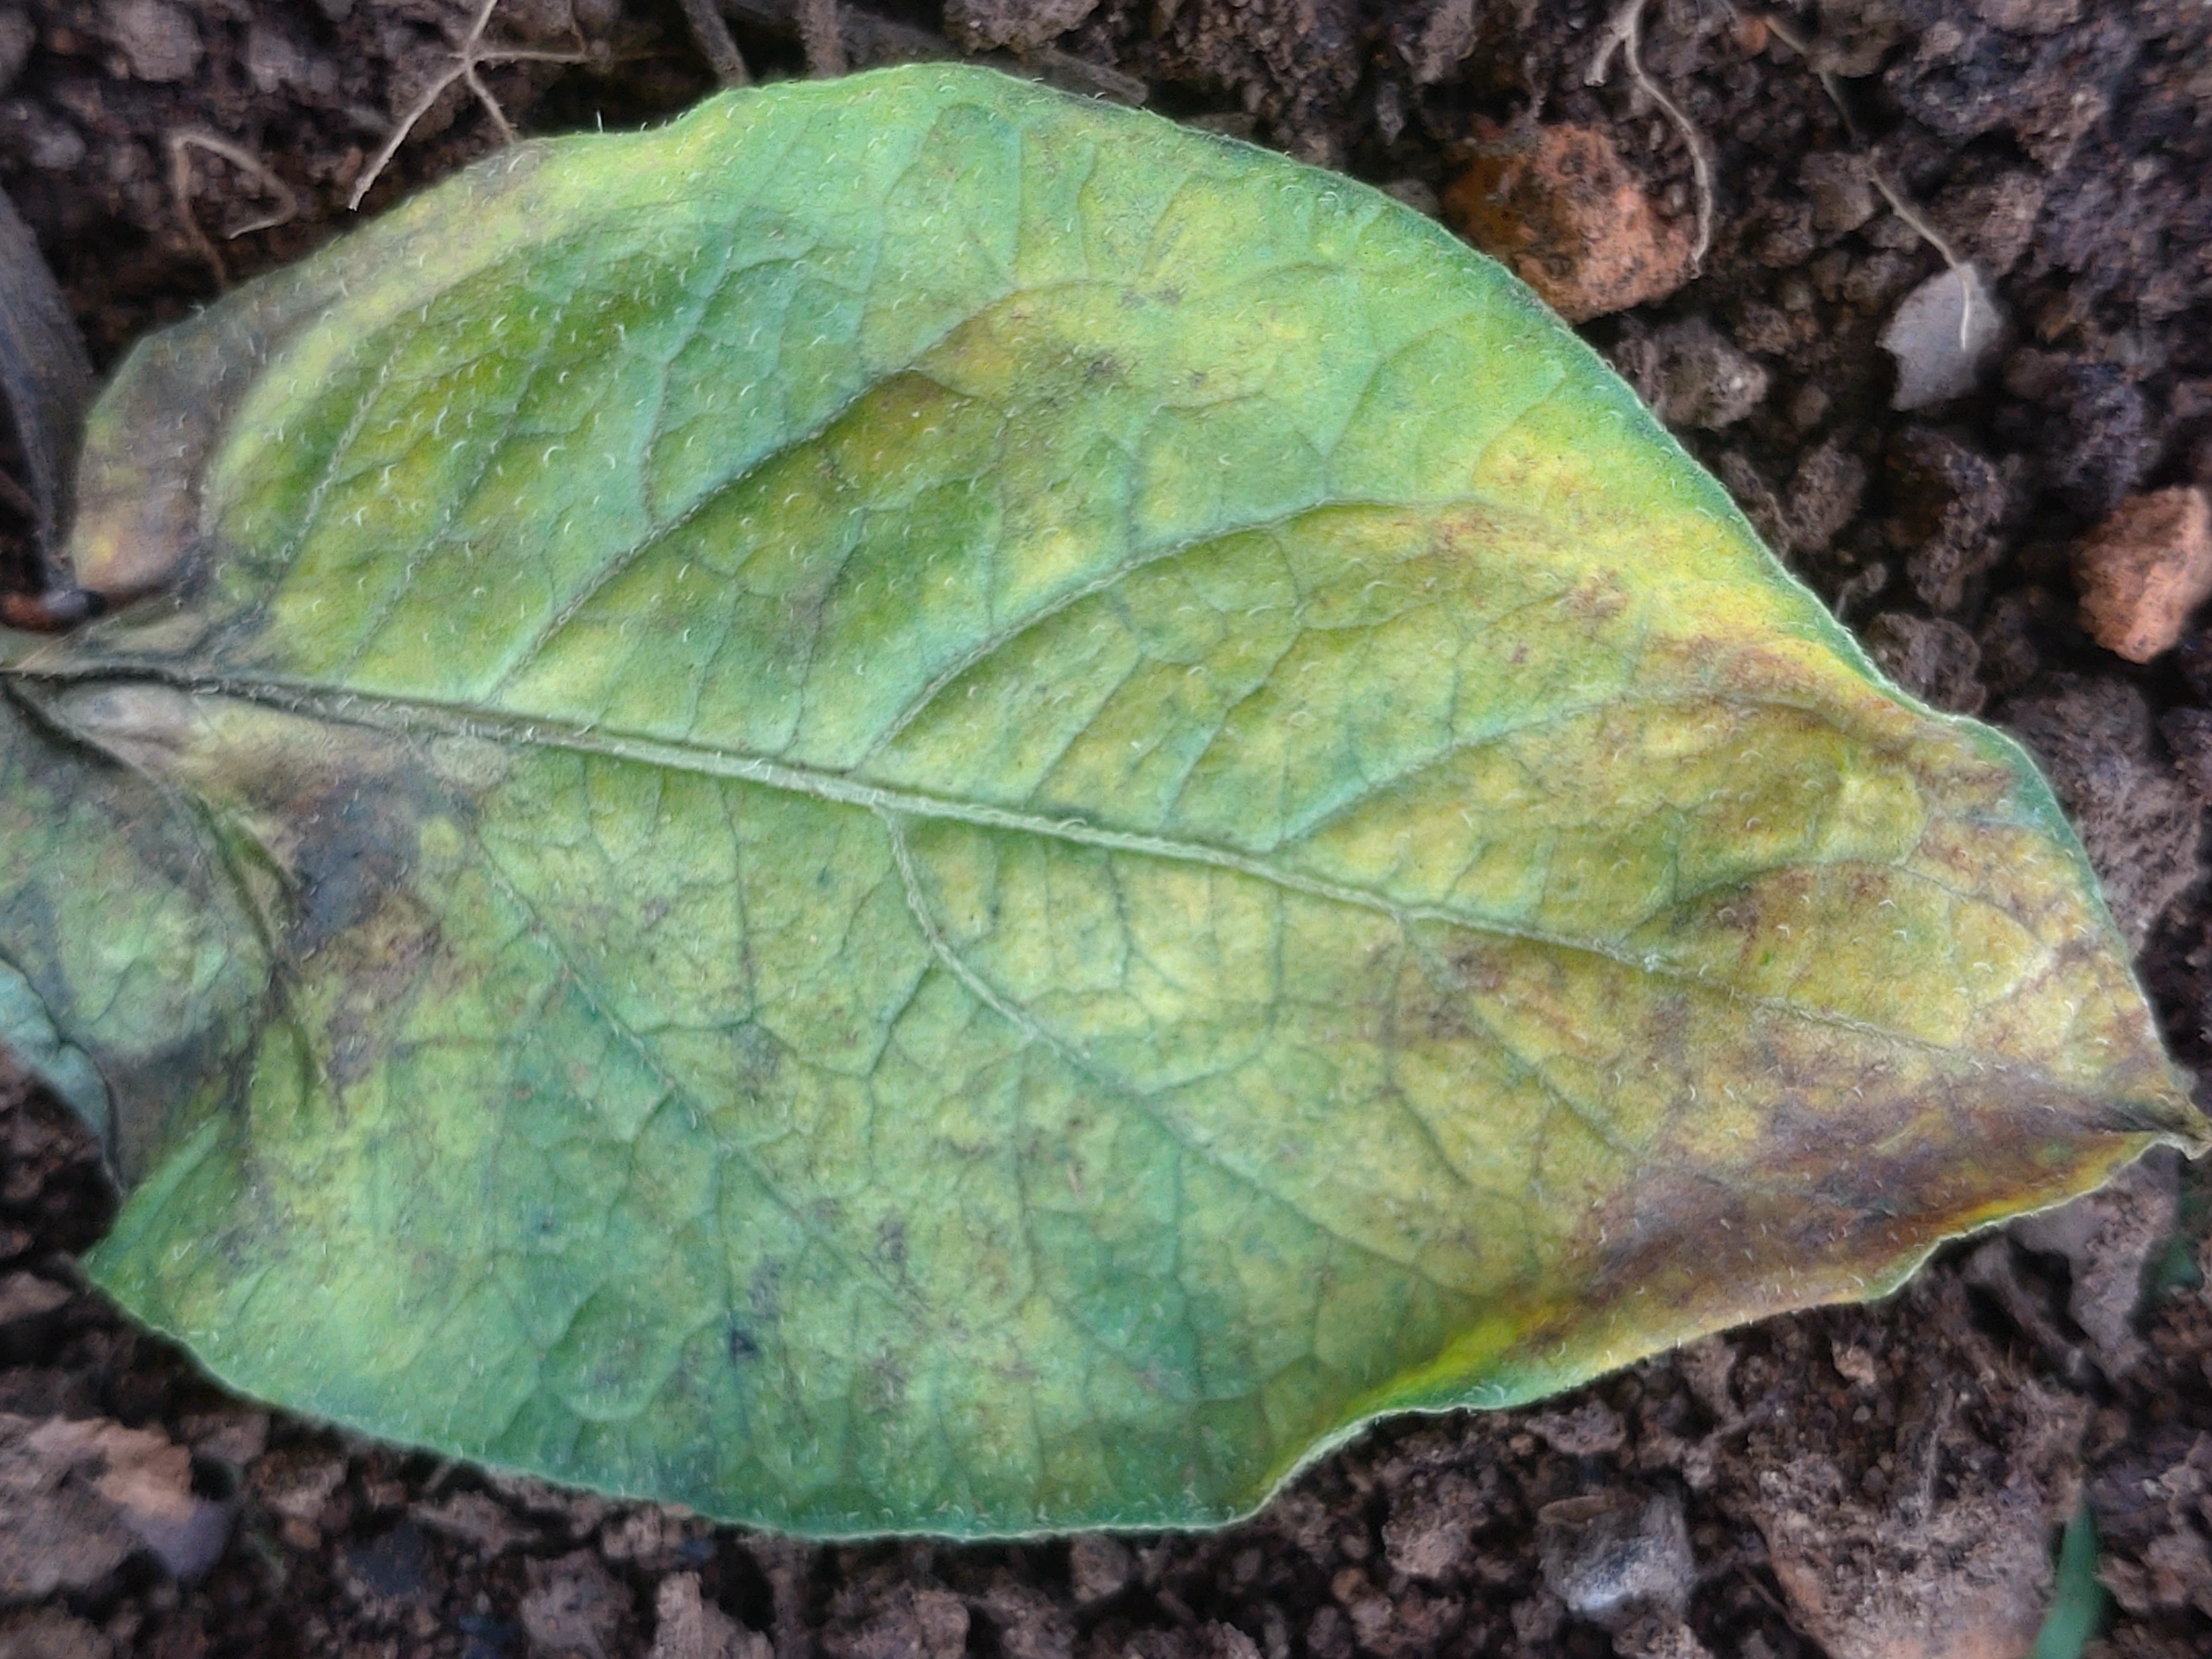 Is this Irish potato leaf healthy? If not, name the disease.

late blight
